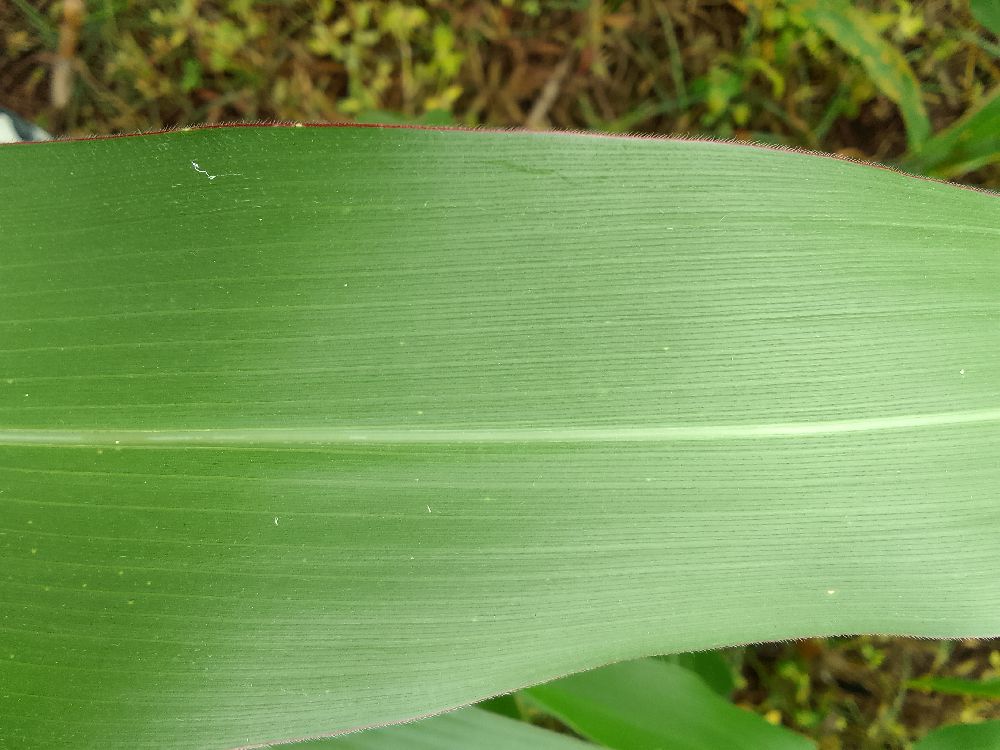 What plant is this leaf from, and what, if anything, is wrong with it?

maize, healthy
